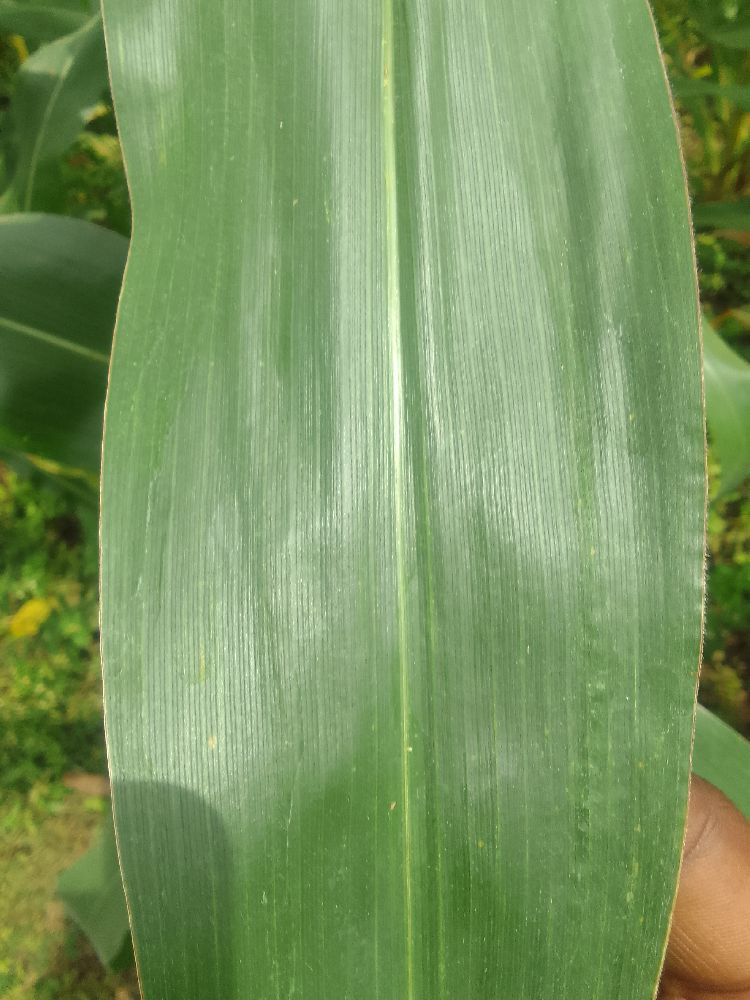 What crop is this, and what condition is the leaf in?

maize, healthy
